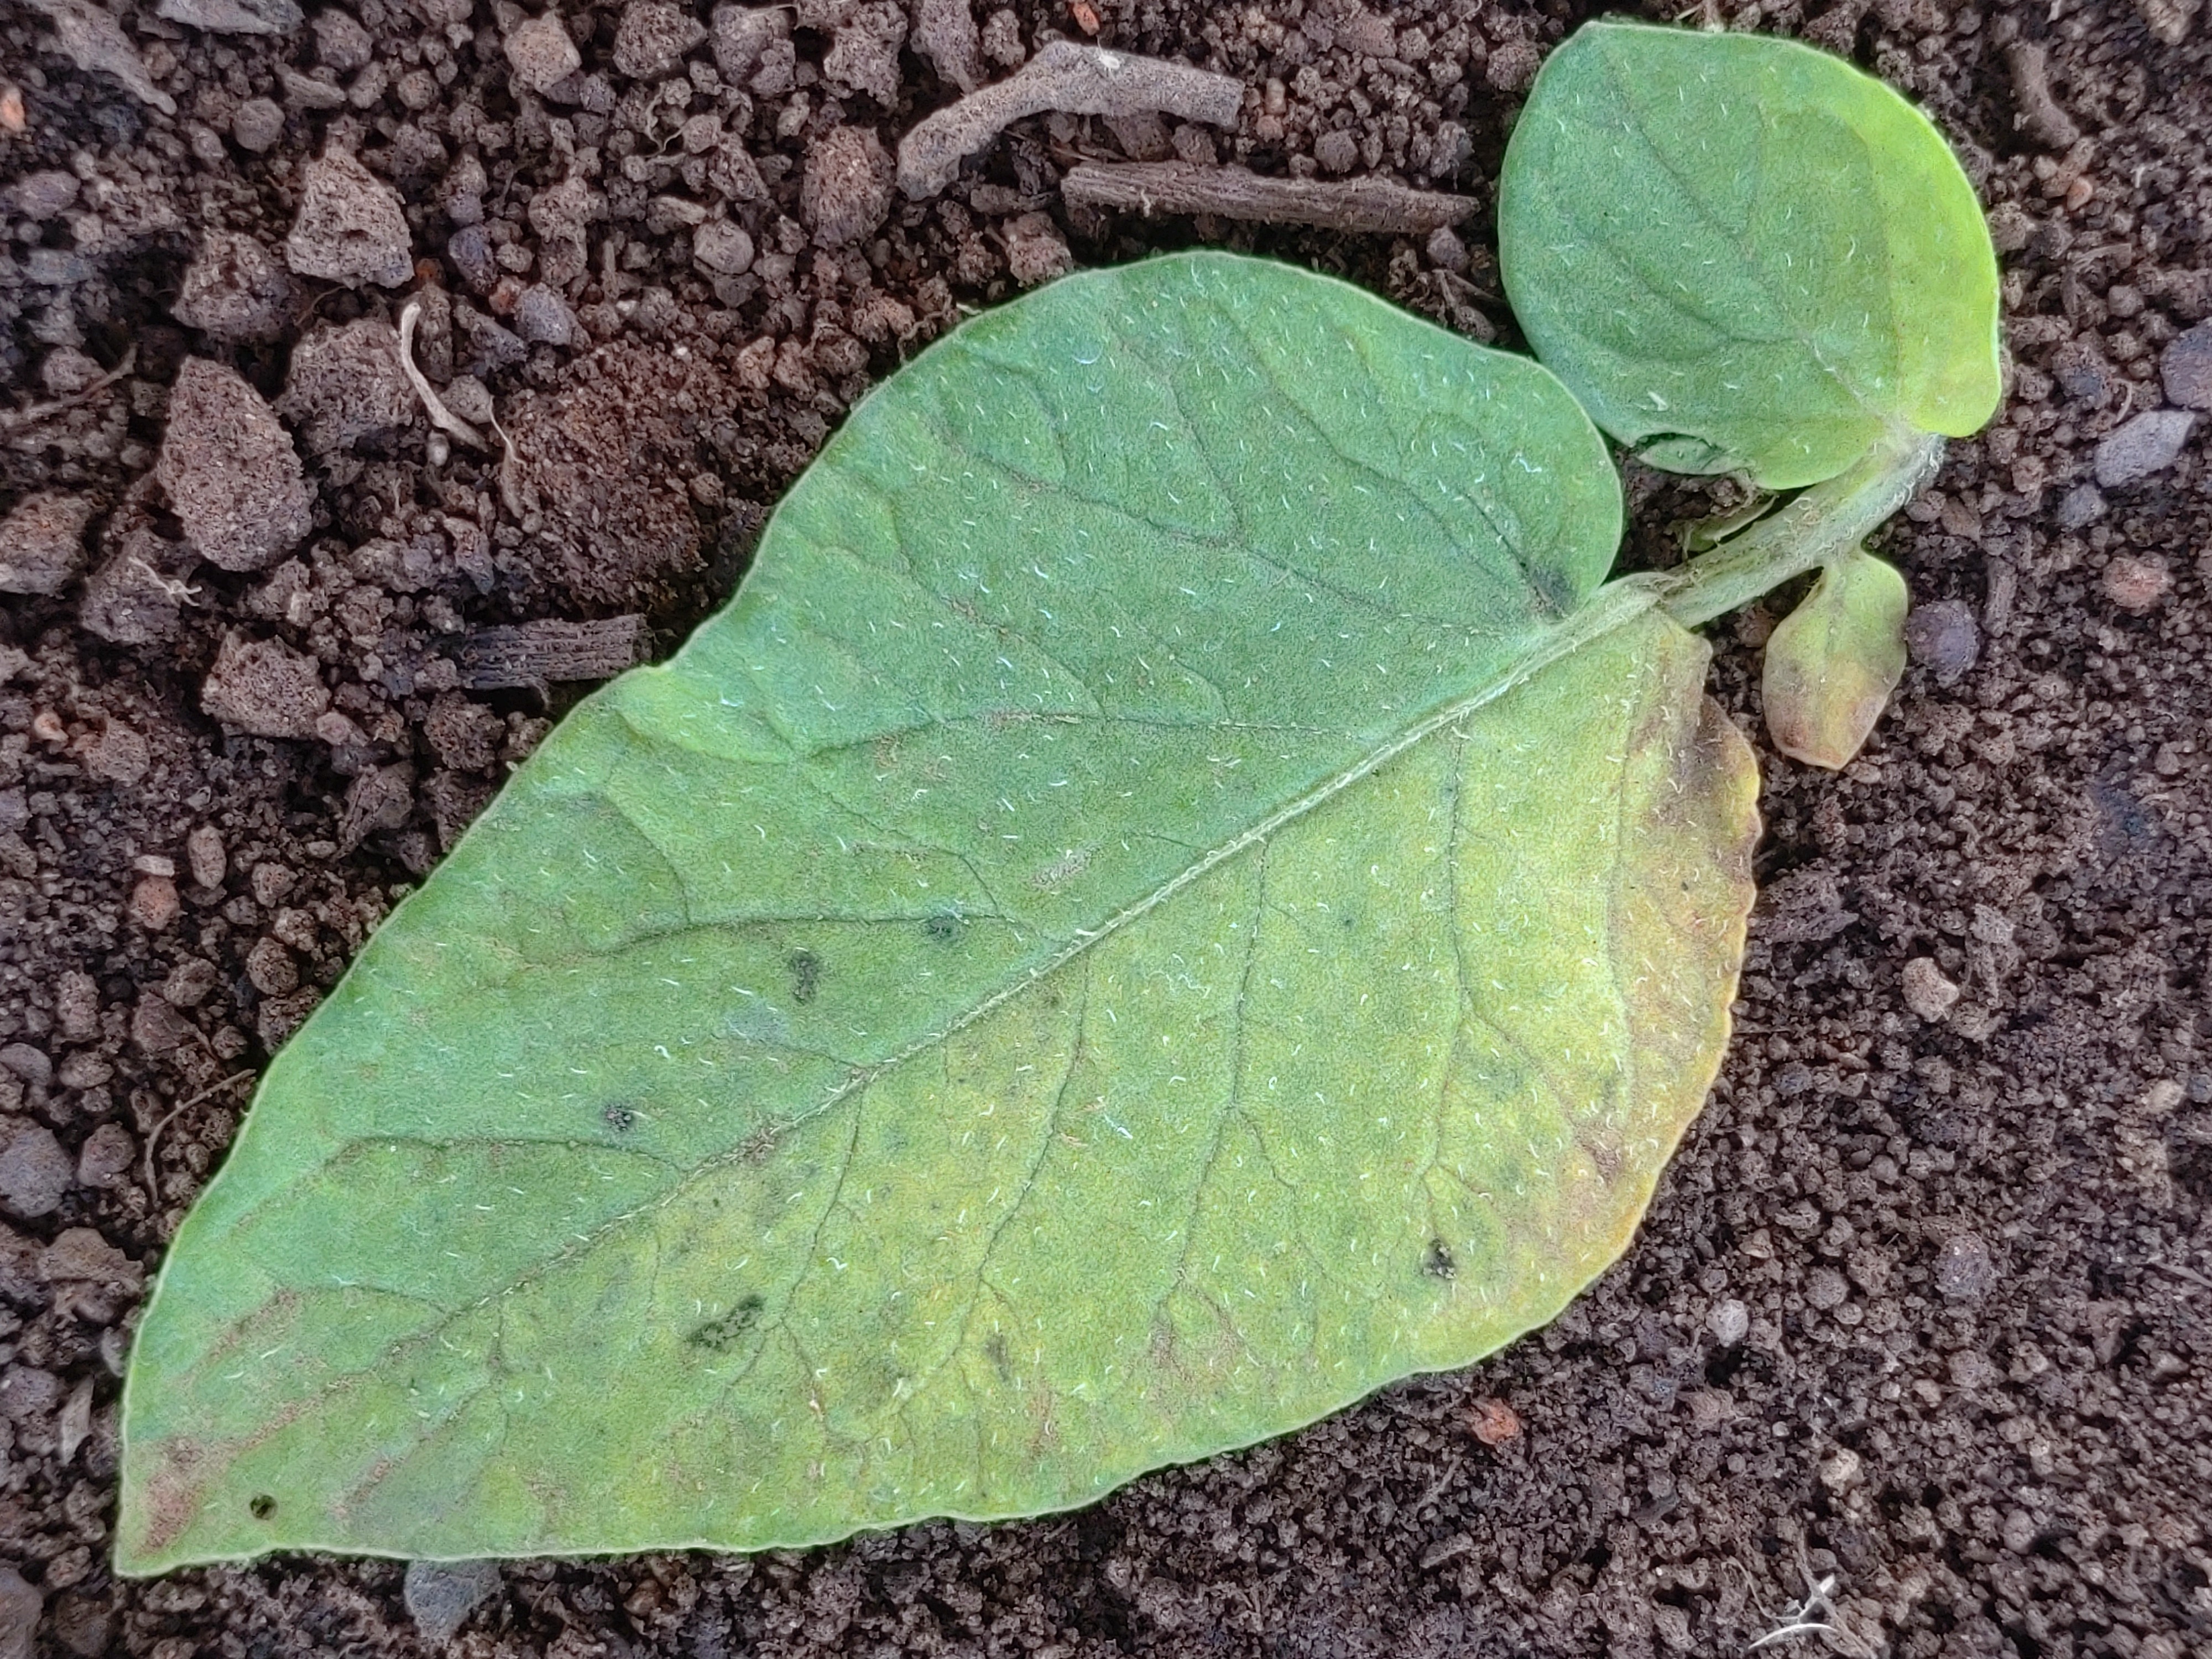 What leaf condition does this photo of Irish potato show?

late blight
